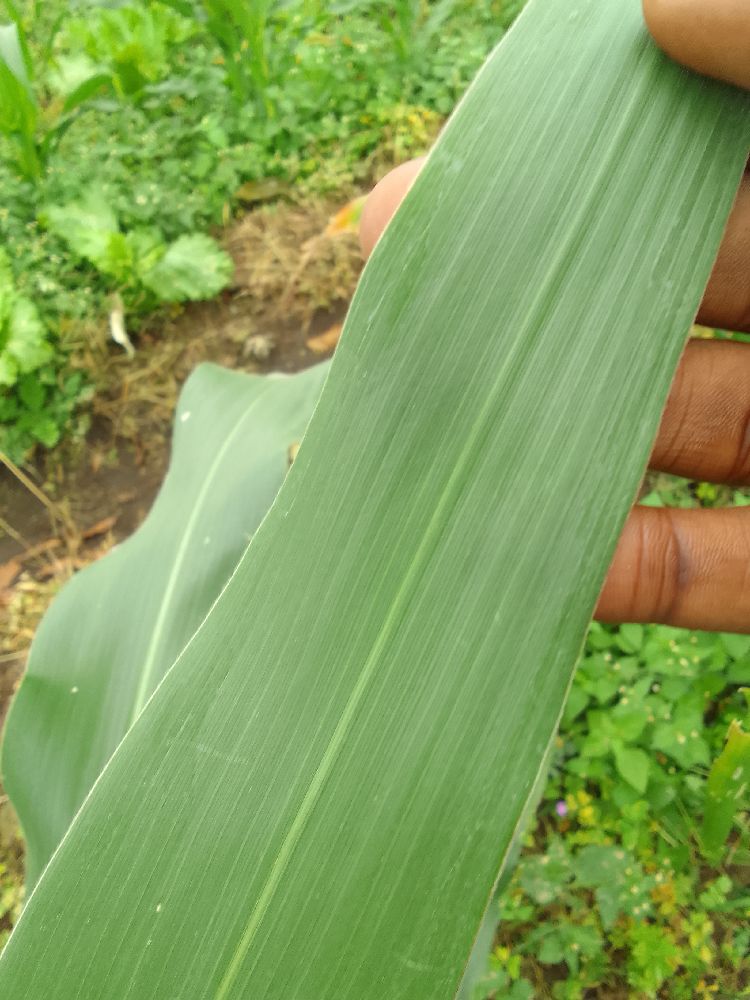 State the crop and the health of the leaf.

maize, healthy
